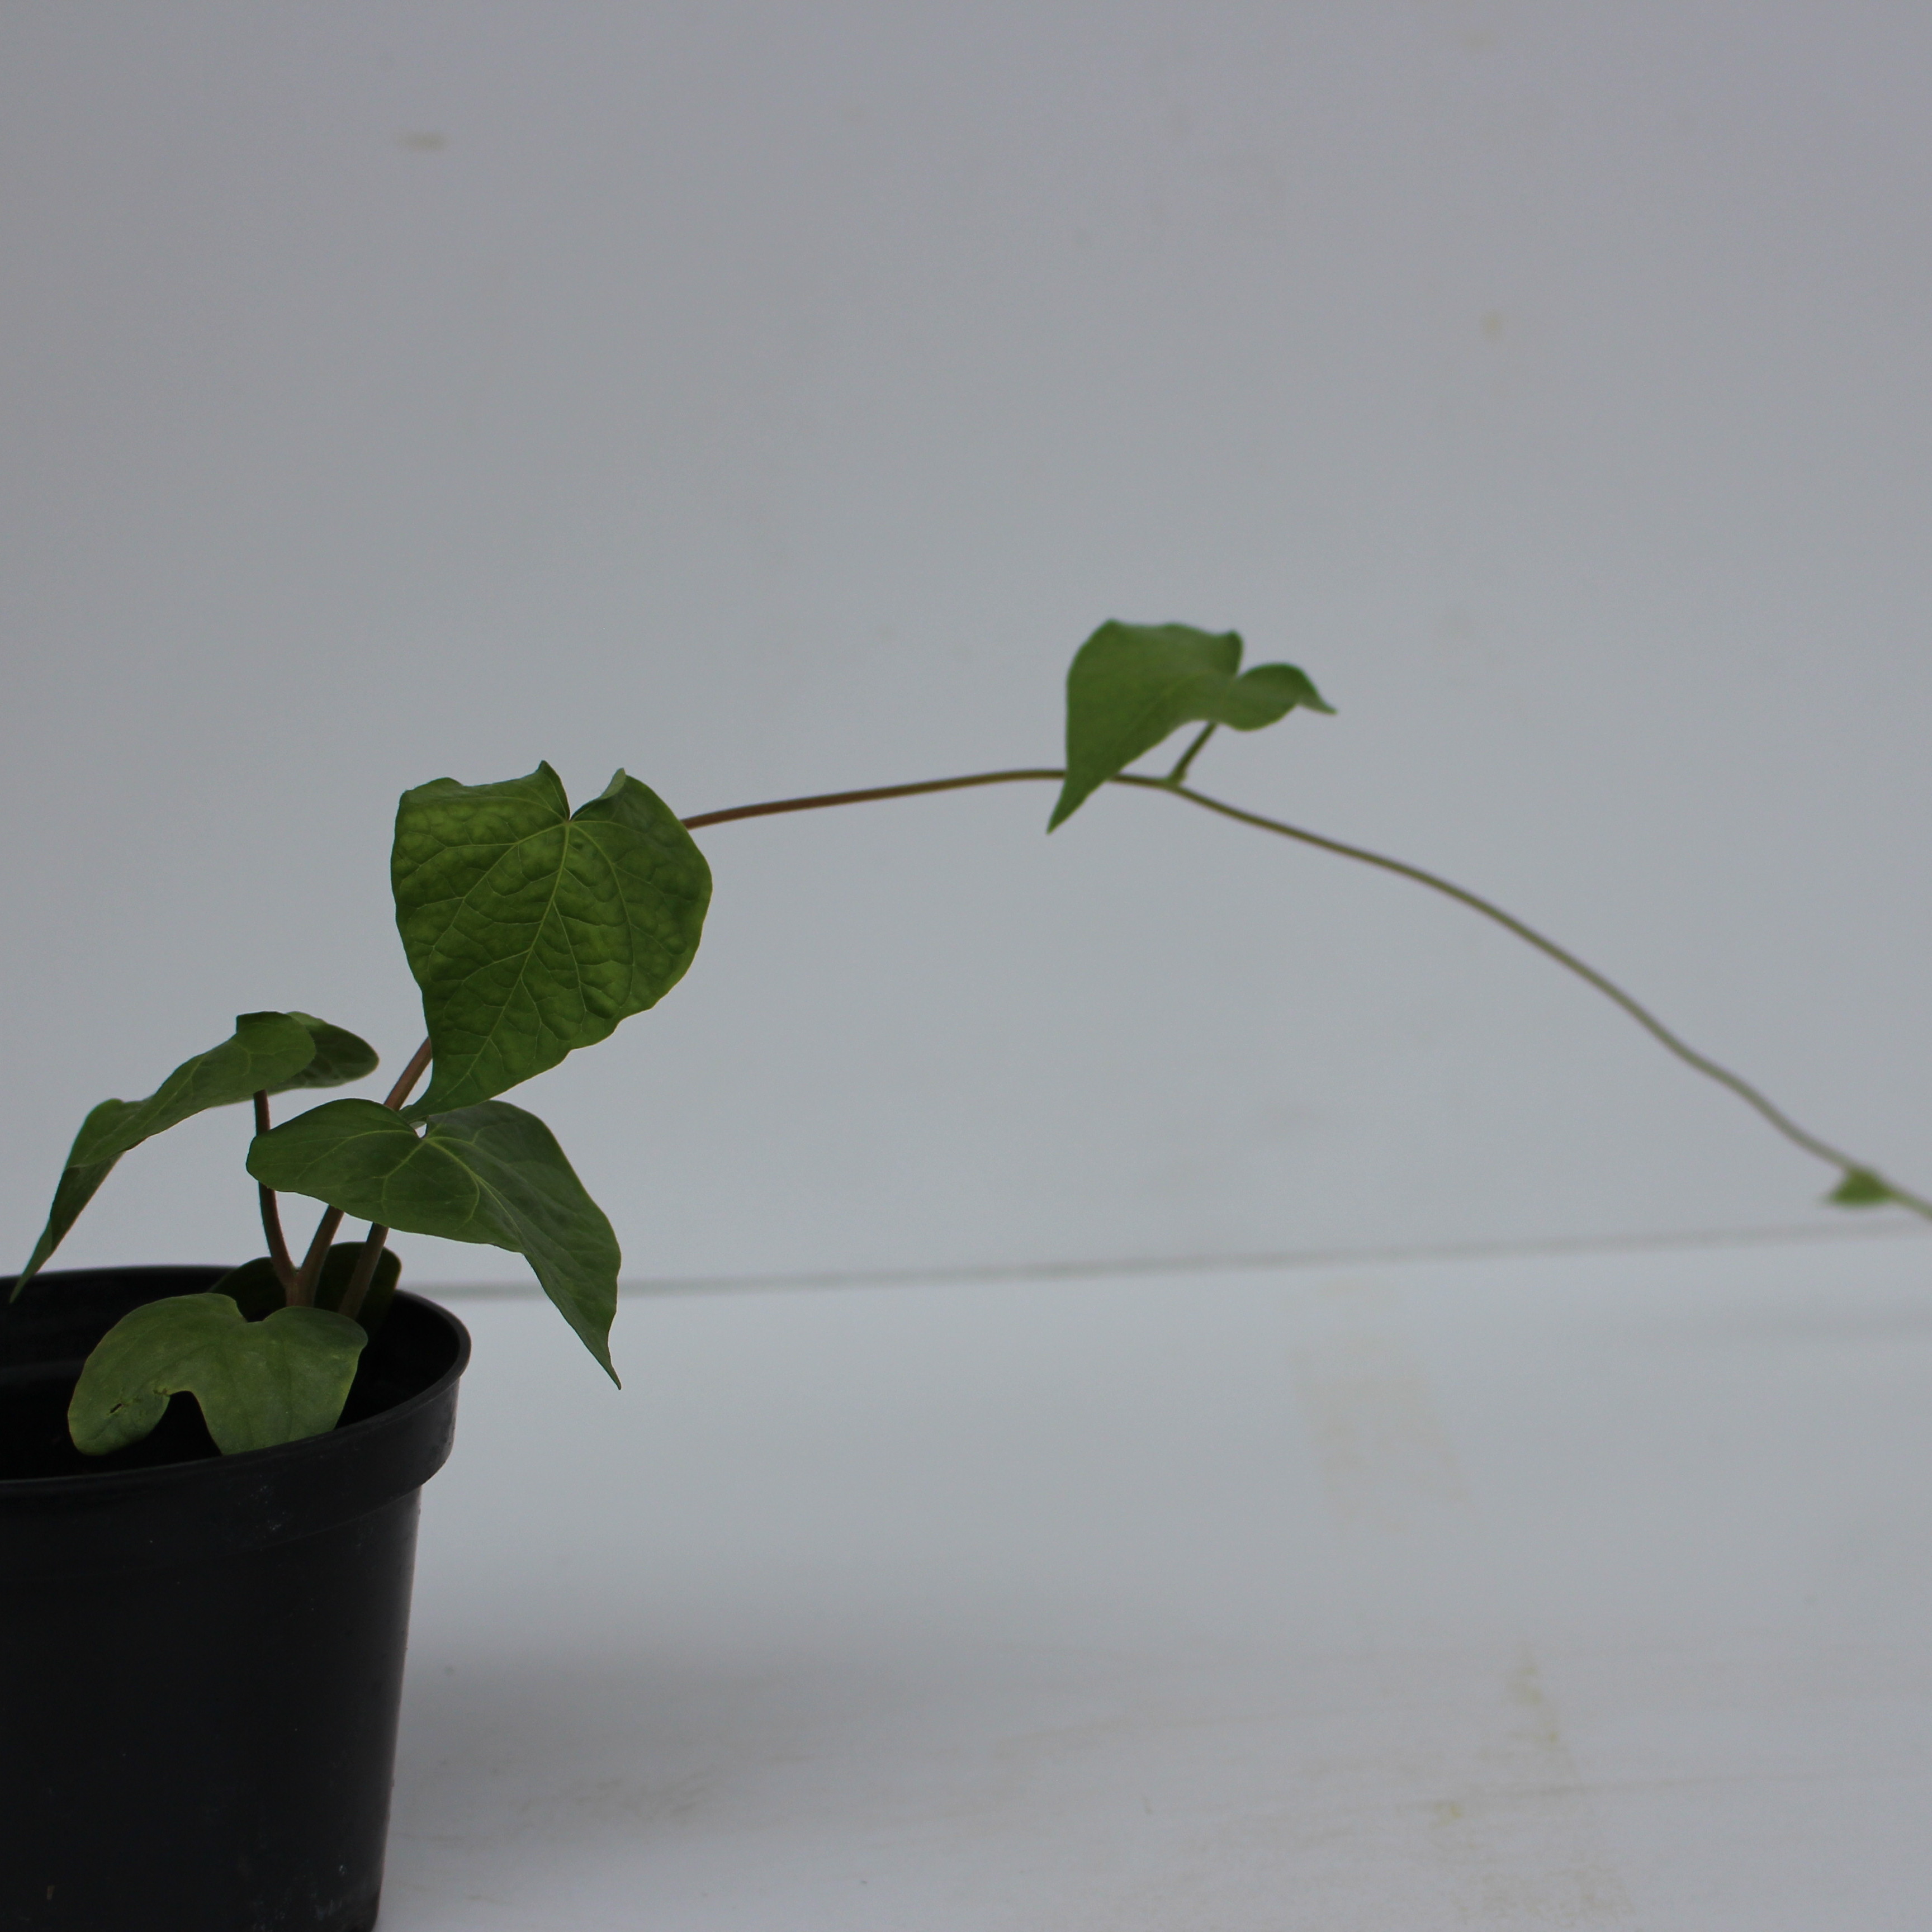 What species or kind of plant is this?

Convolvulus arvensis
